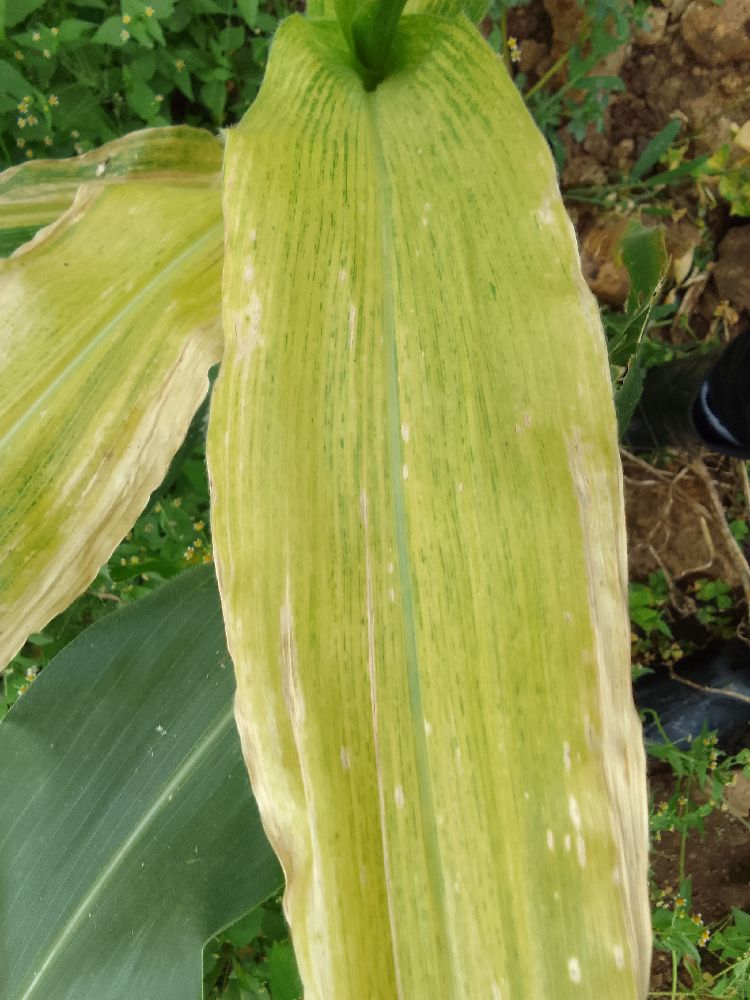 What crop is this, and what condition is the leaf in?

maize, maize lethal necrosis
